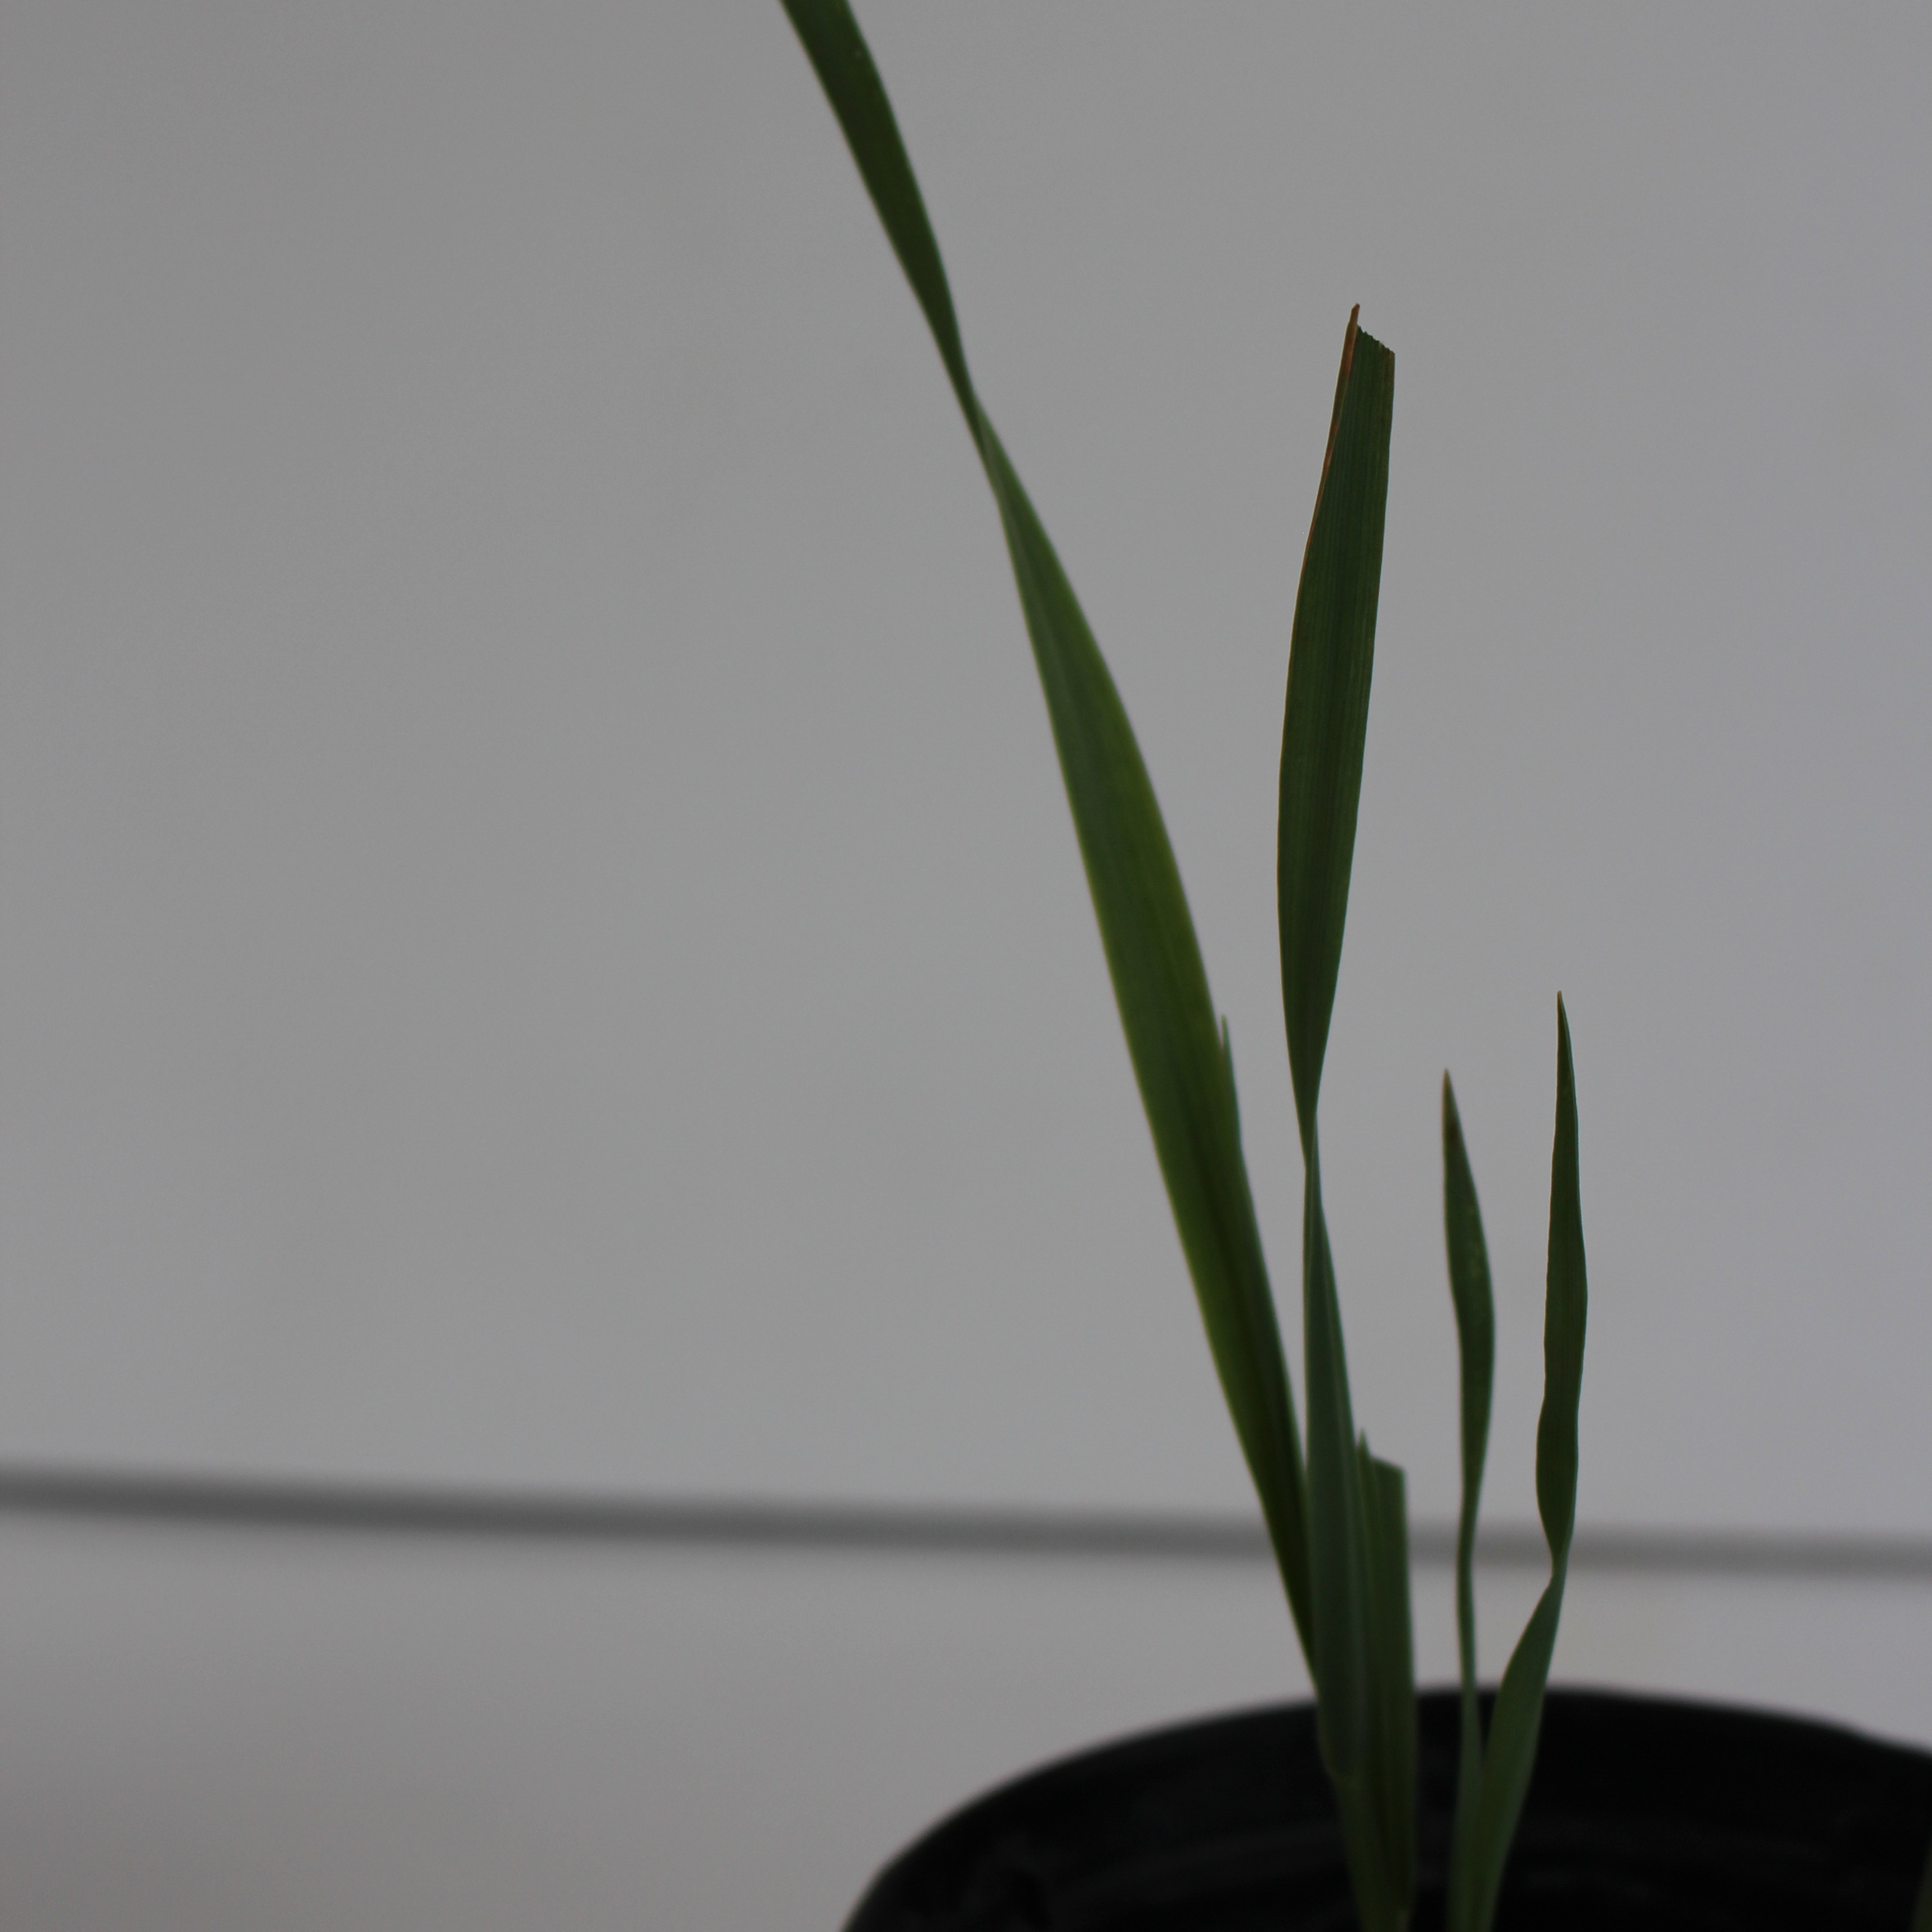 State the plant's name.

Avena sterilis
